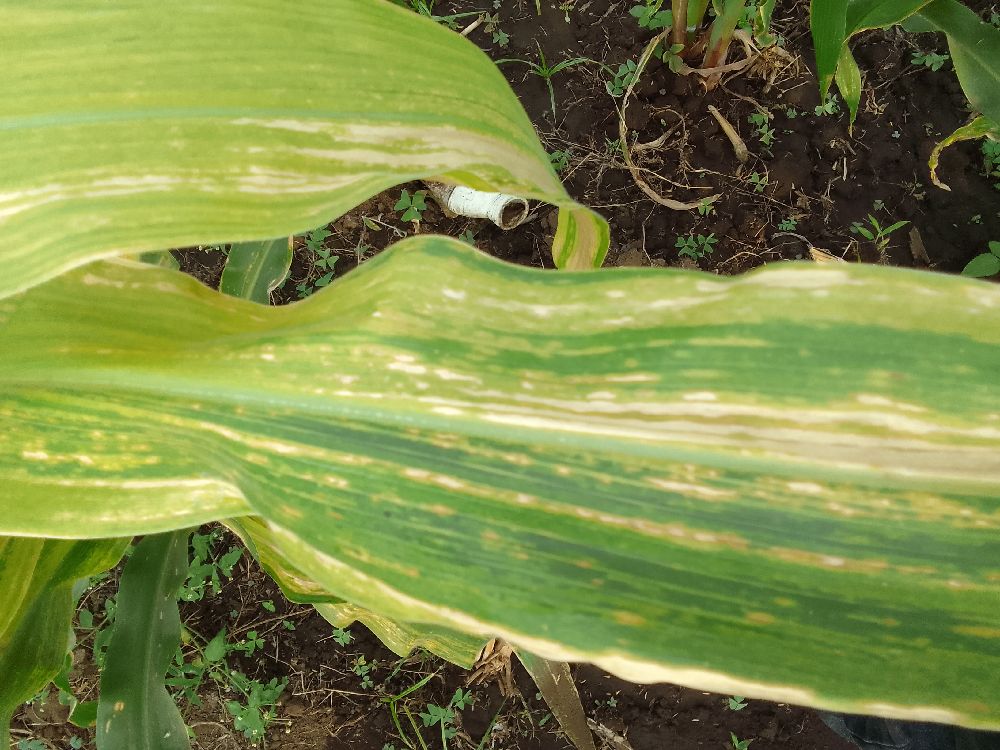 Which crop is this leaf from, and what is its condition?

maize, maize lethal necrosis
